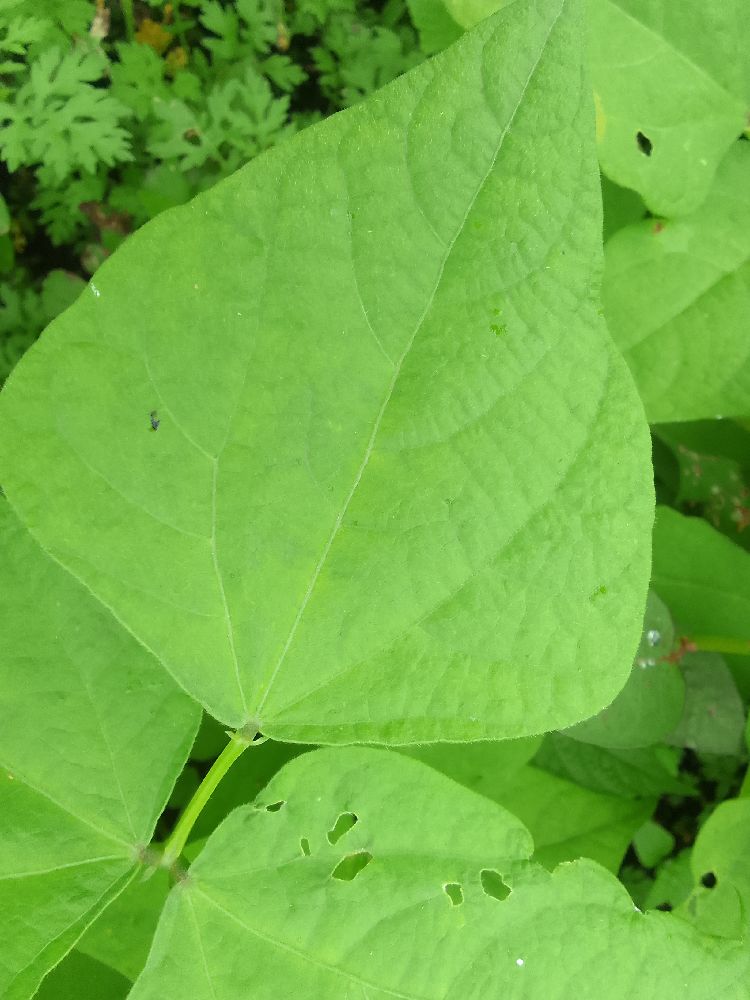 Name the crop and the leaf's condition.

common bean, healthy
